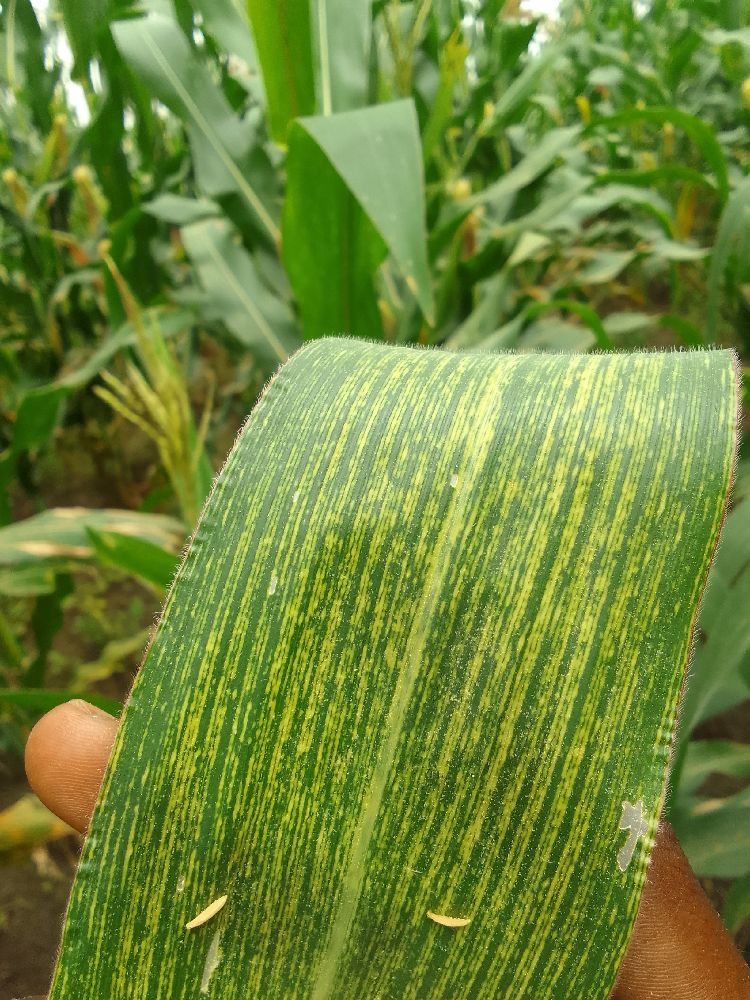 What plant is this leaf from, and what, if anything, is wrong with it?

maize, maize streak virus
